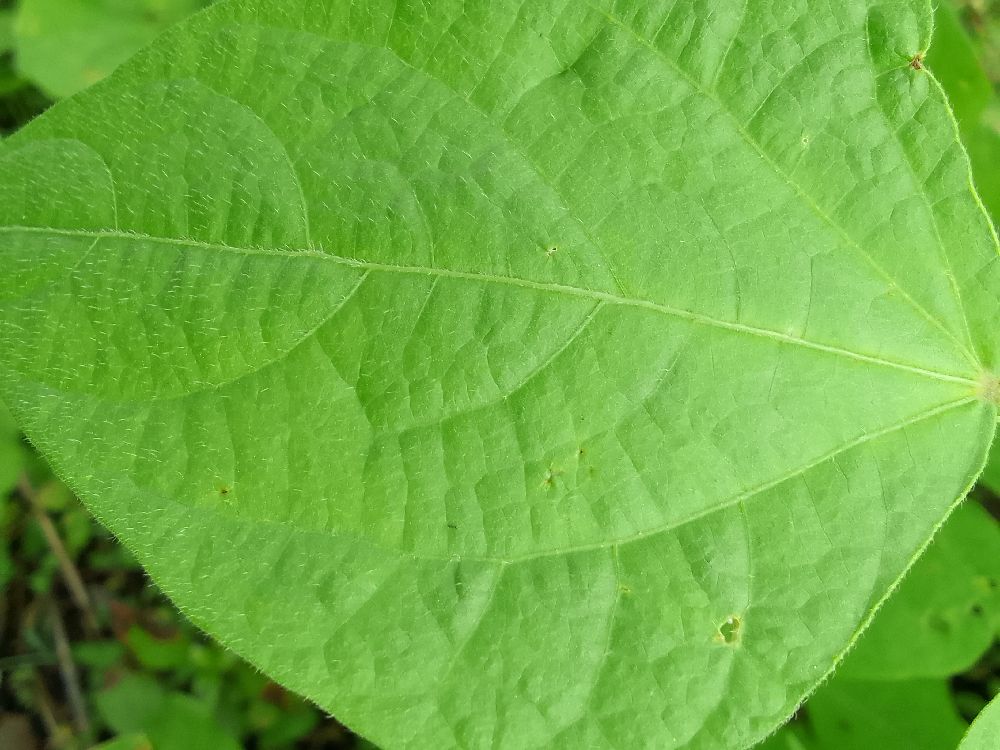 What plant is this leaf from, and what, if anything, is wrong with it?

common bean, healthy
